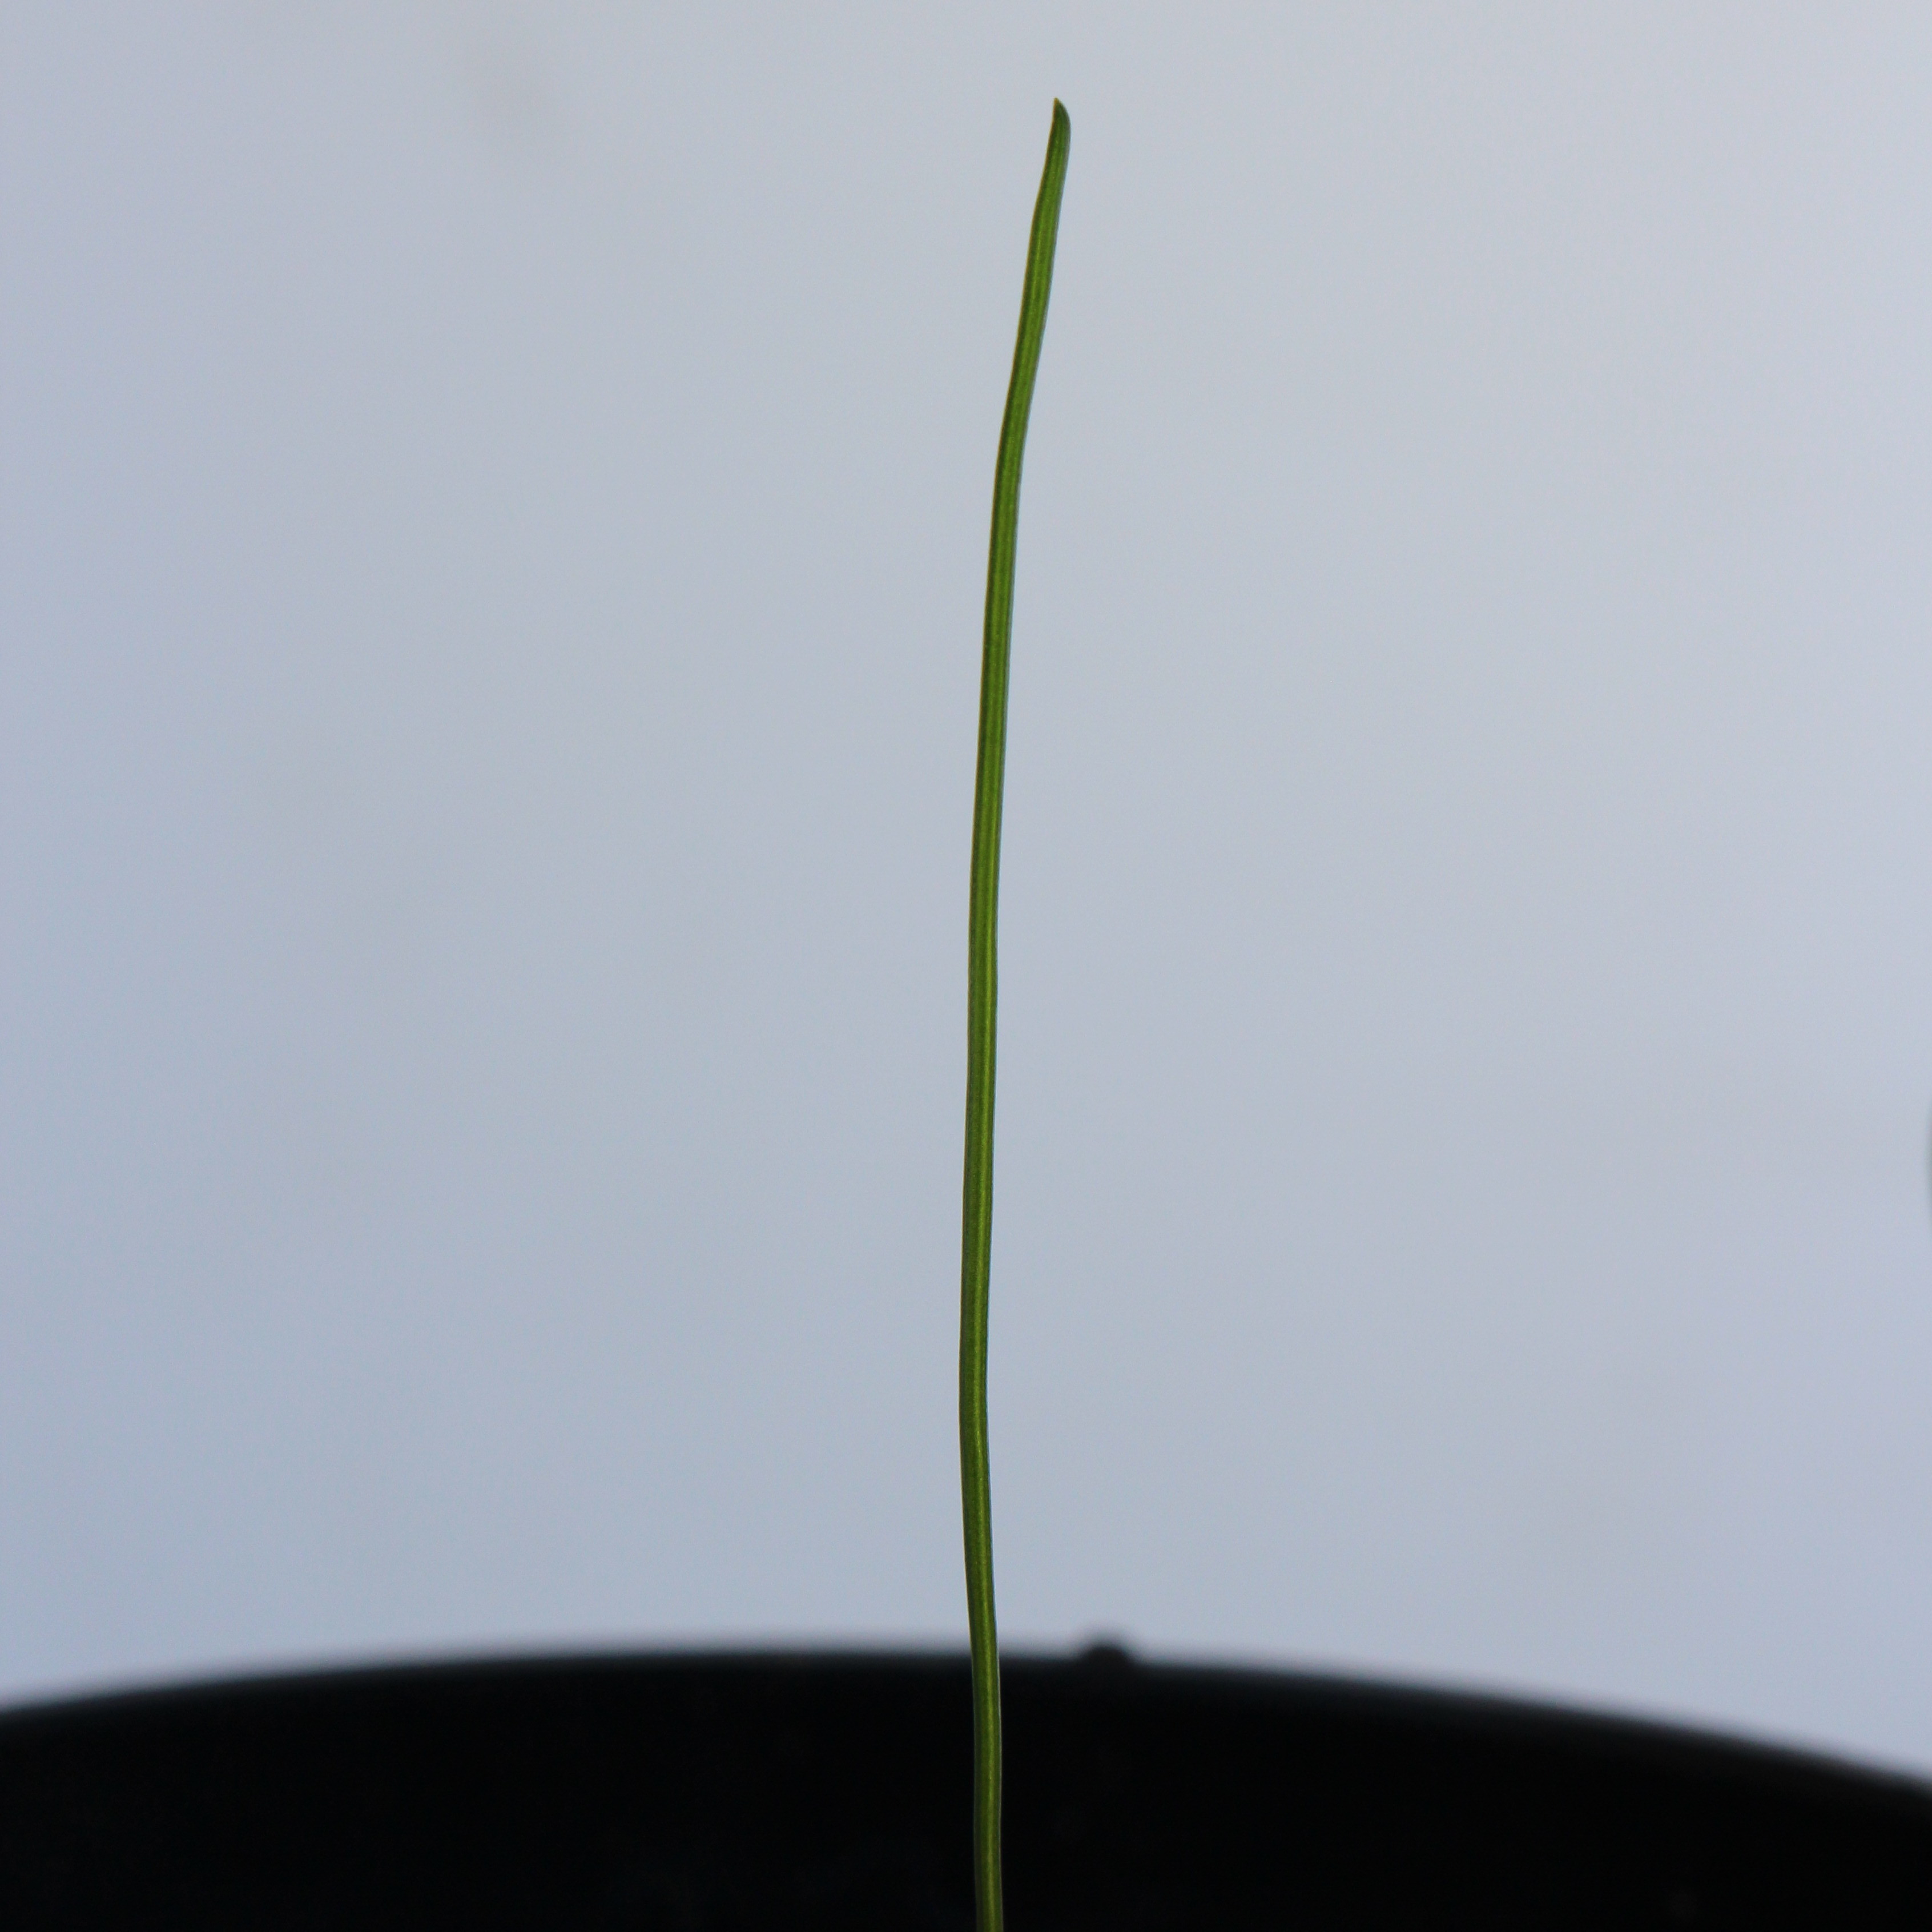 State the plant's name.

Lolium multiflorum
